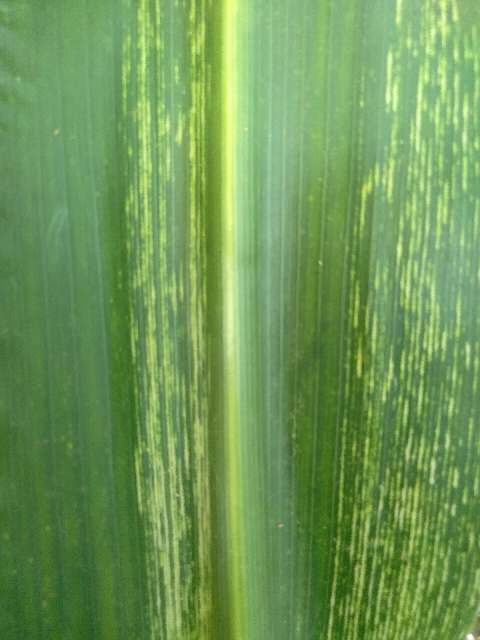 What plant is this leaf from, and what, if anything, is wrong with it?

maize, maize streak virus
